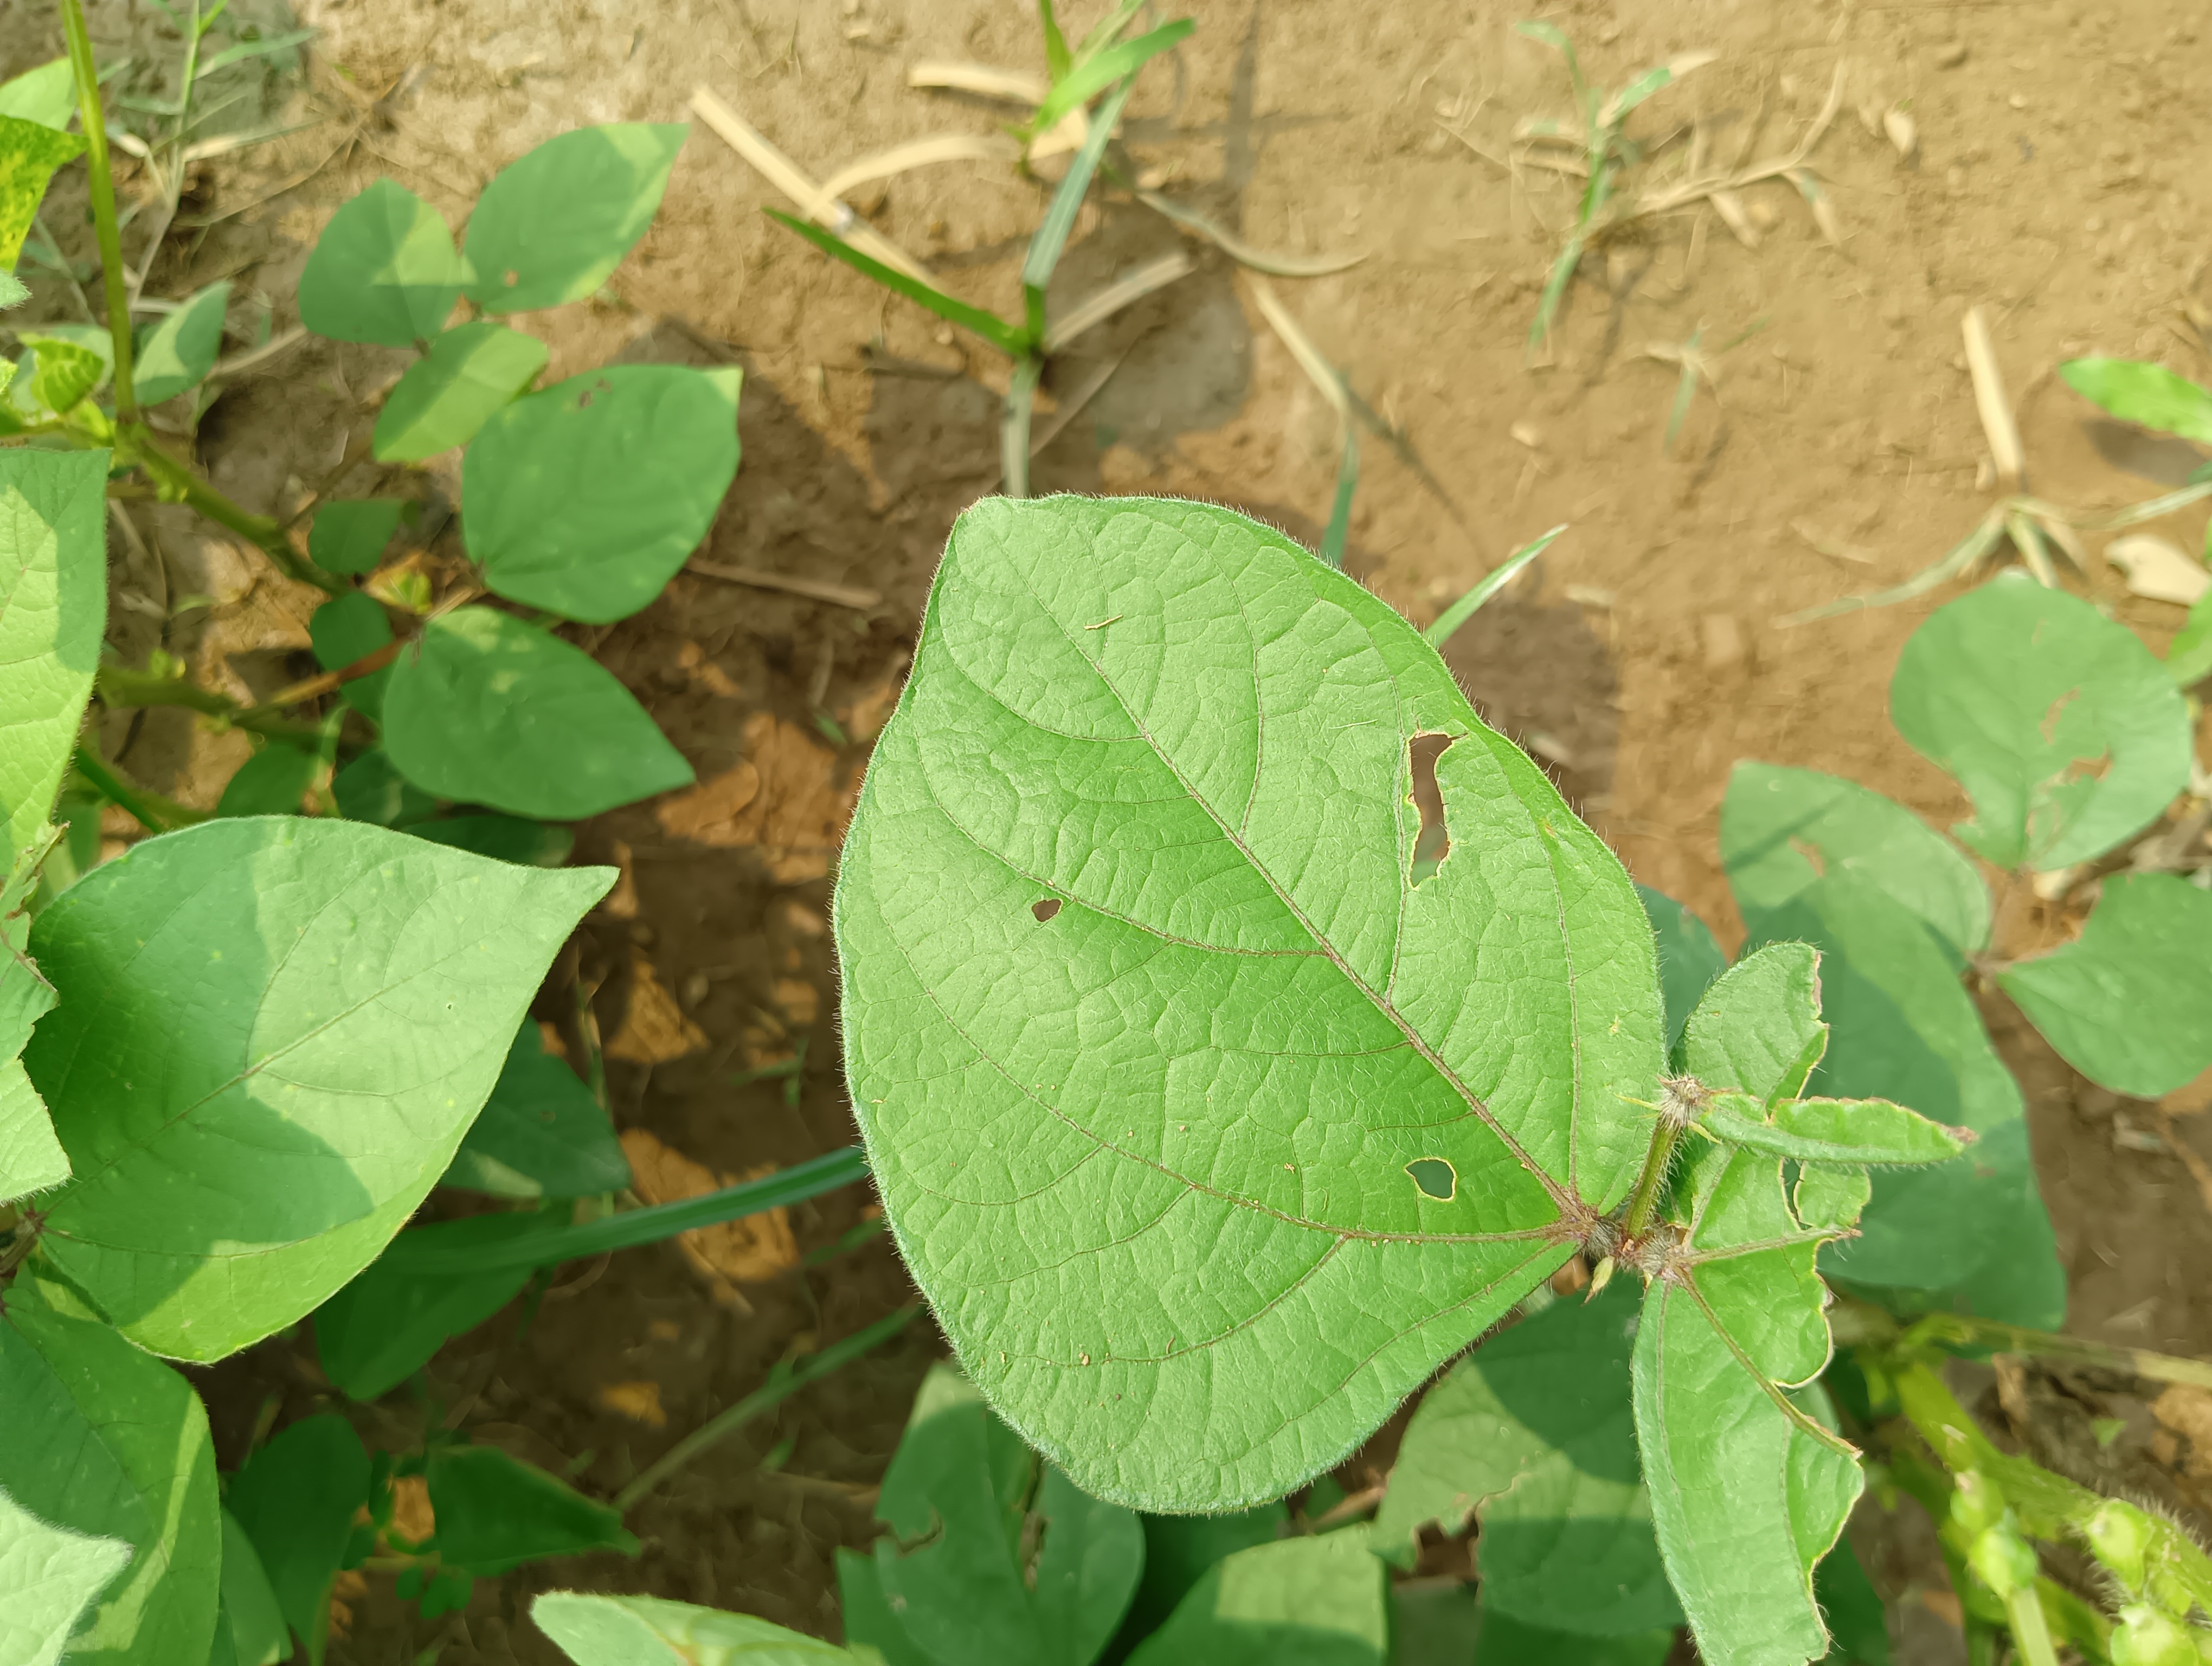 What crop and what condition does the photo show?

mungbean, healthy
